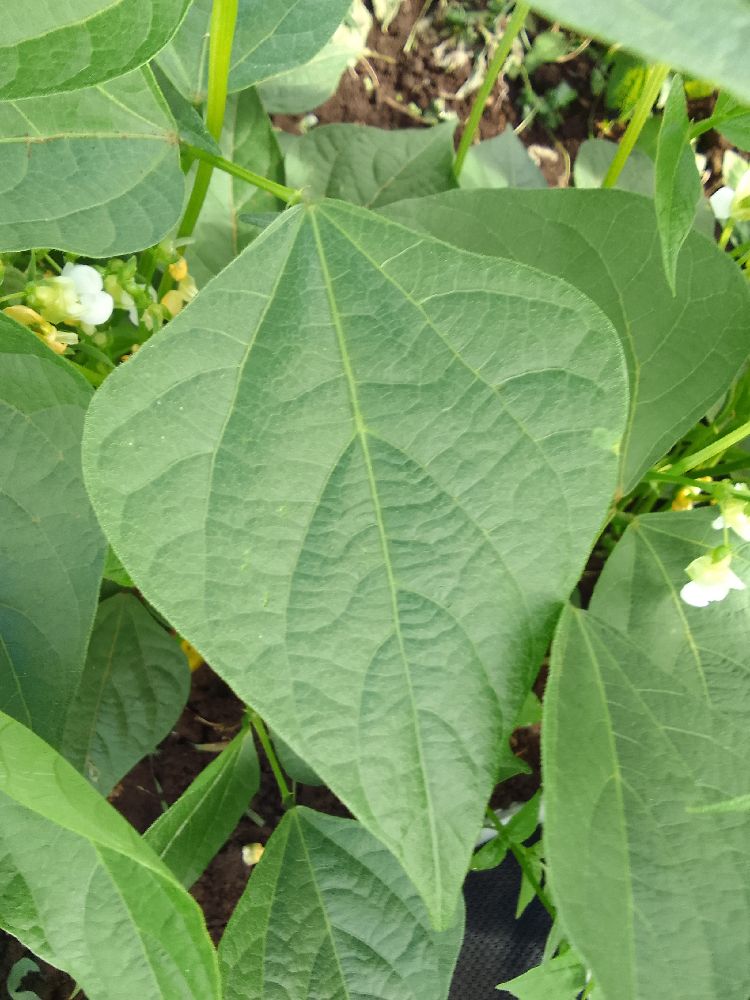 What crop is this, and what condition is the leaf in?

common bean, healthy
